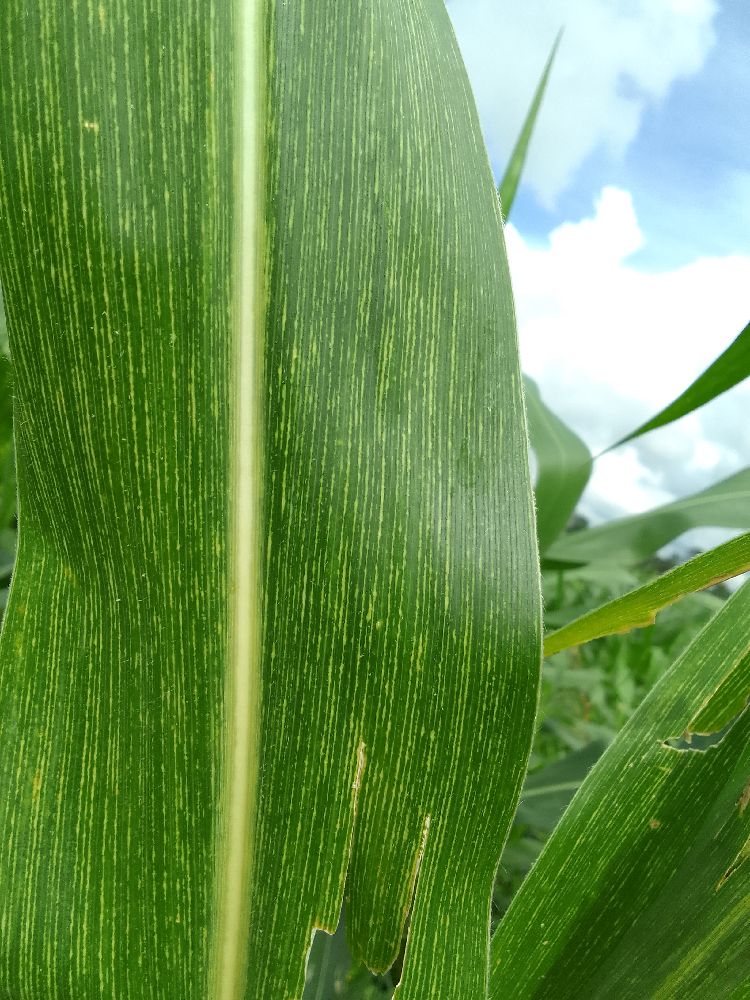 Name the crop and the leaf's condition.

maize, maize streak virus
